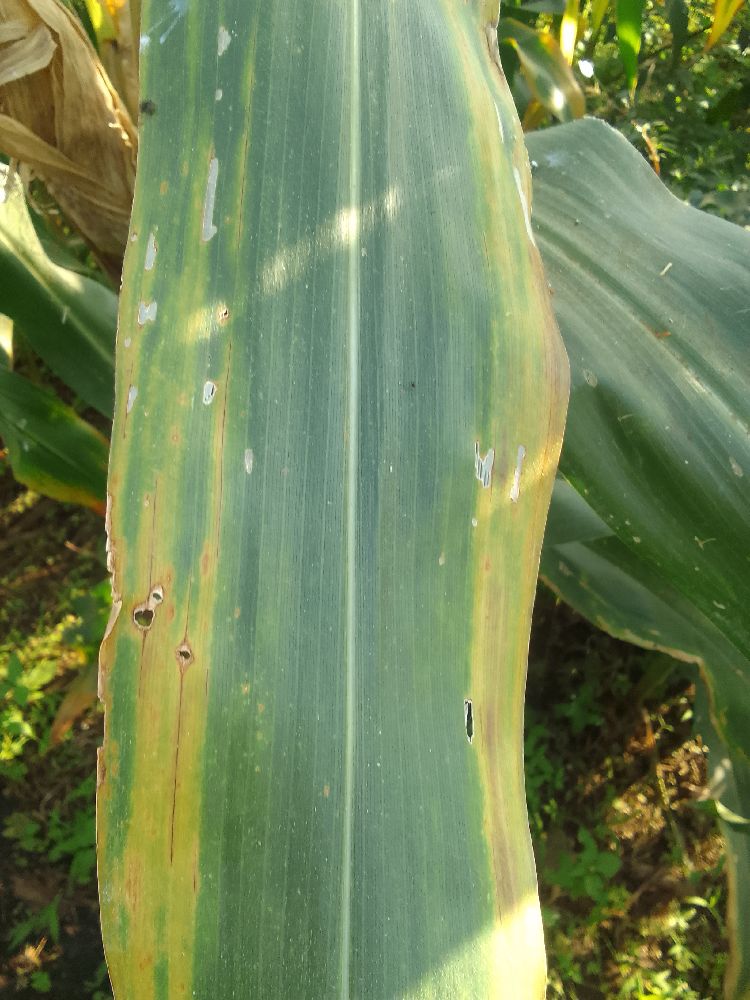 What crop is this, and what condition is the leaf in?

maize, maize lethal necrosis
